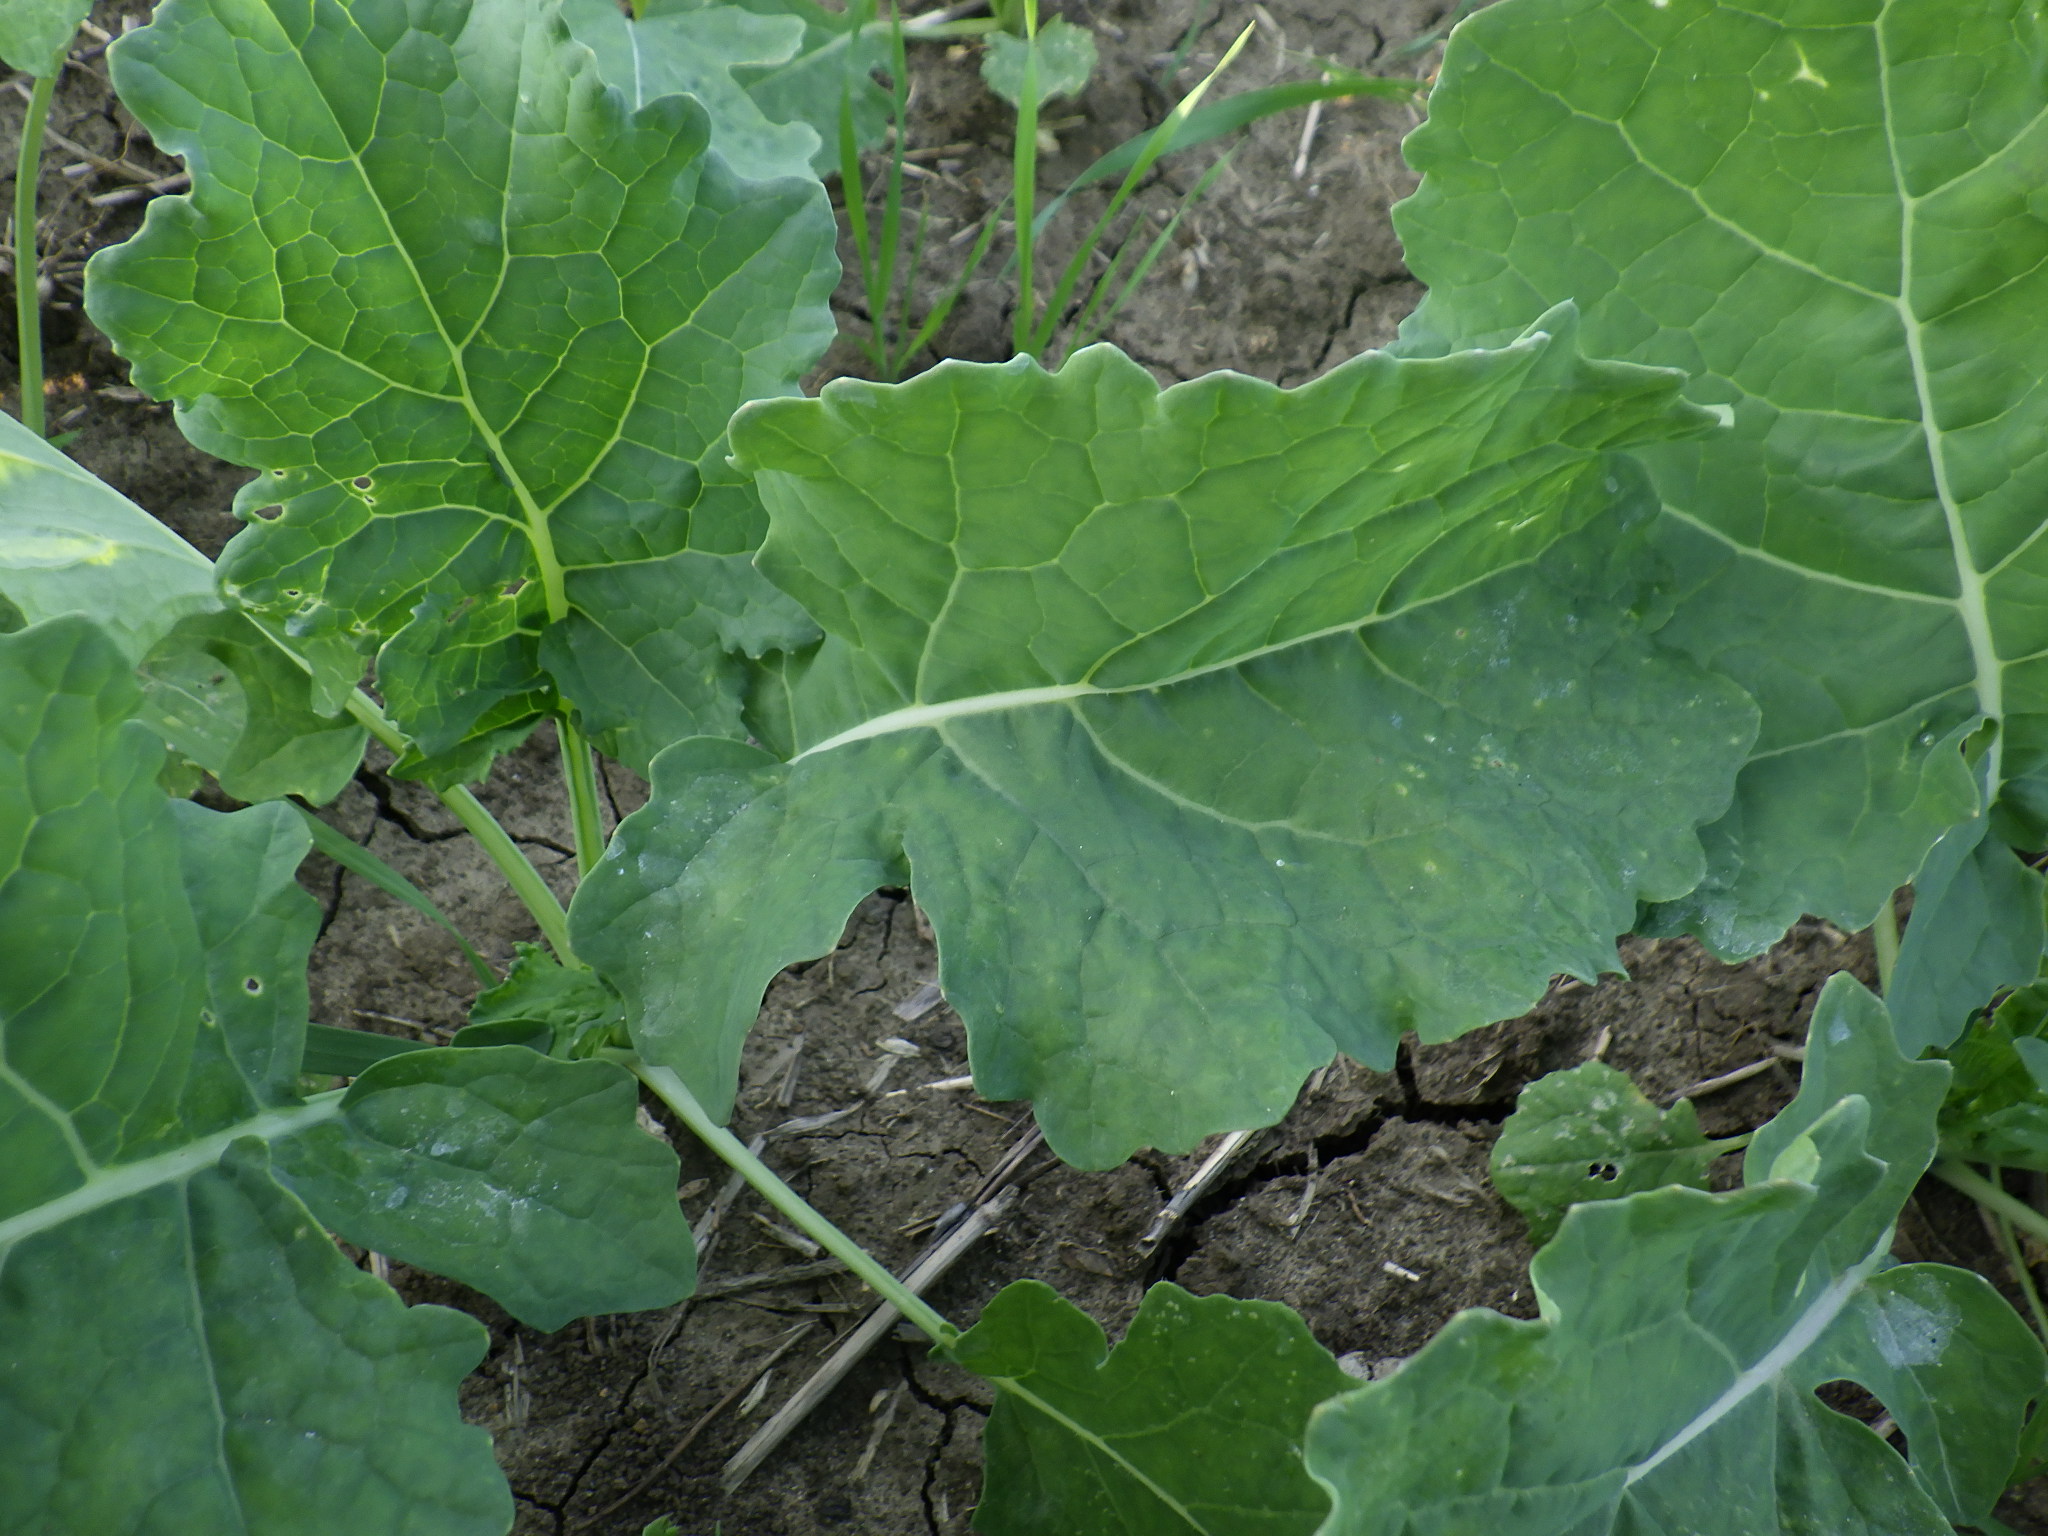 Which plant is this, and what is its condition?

cauliflower, phytophagous
